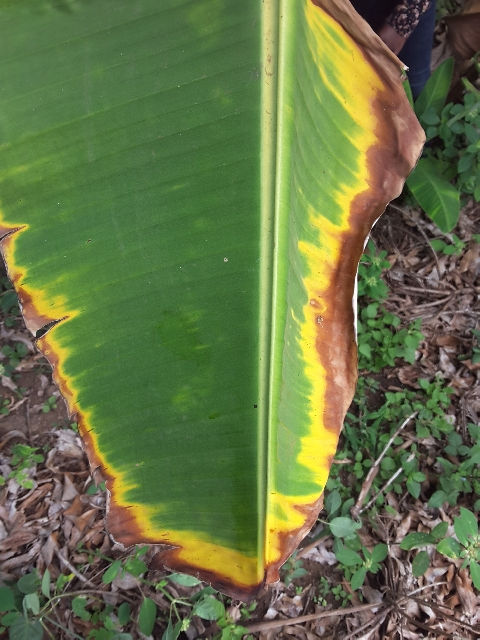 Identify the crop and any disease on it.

banana, fusarium wilt race 1
